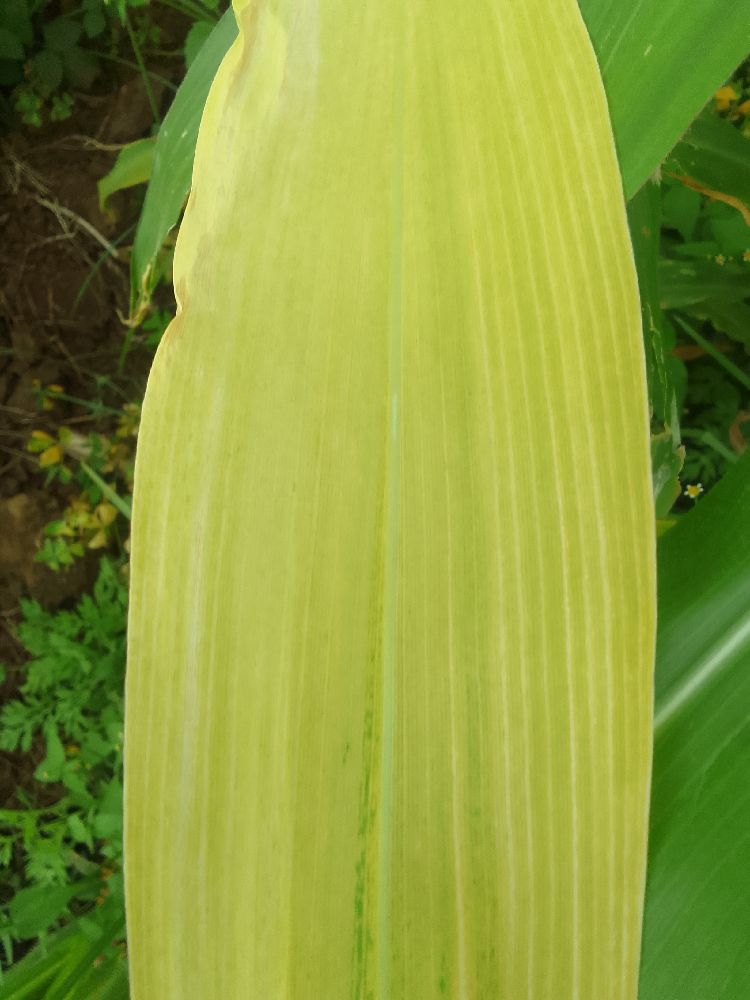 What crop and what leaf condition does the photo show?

maize, maize lethal necrosis
